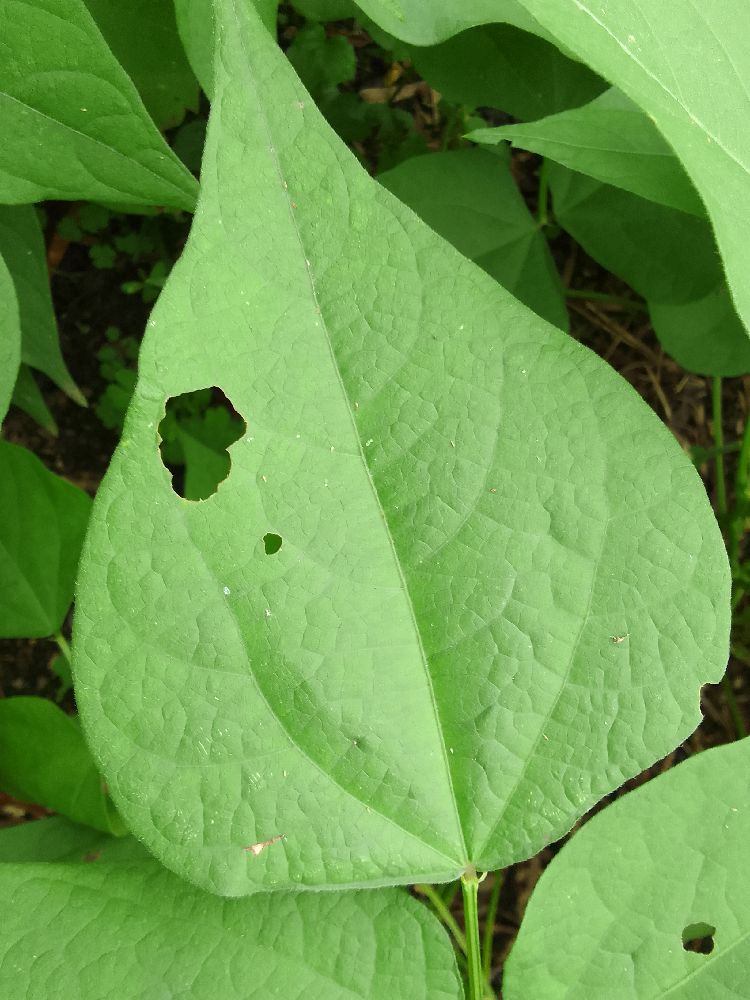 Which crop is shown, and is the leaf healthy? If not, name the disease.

common bean, healthy
